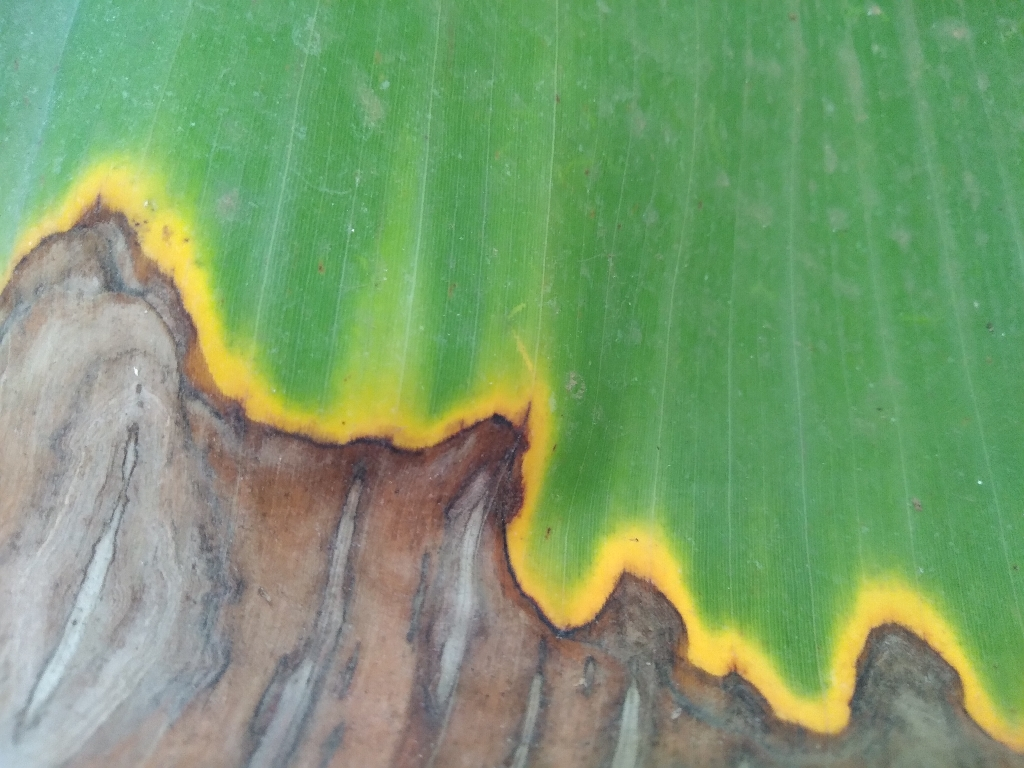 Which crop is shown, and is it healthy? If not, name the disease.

banana, black sigatoka
